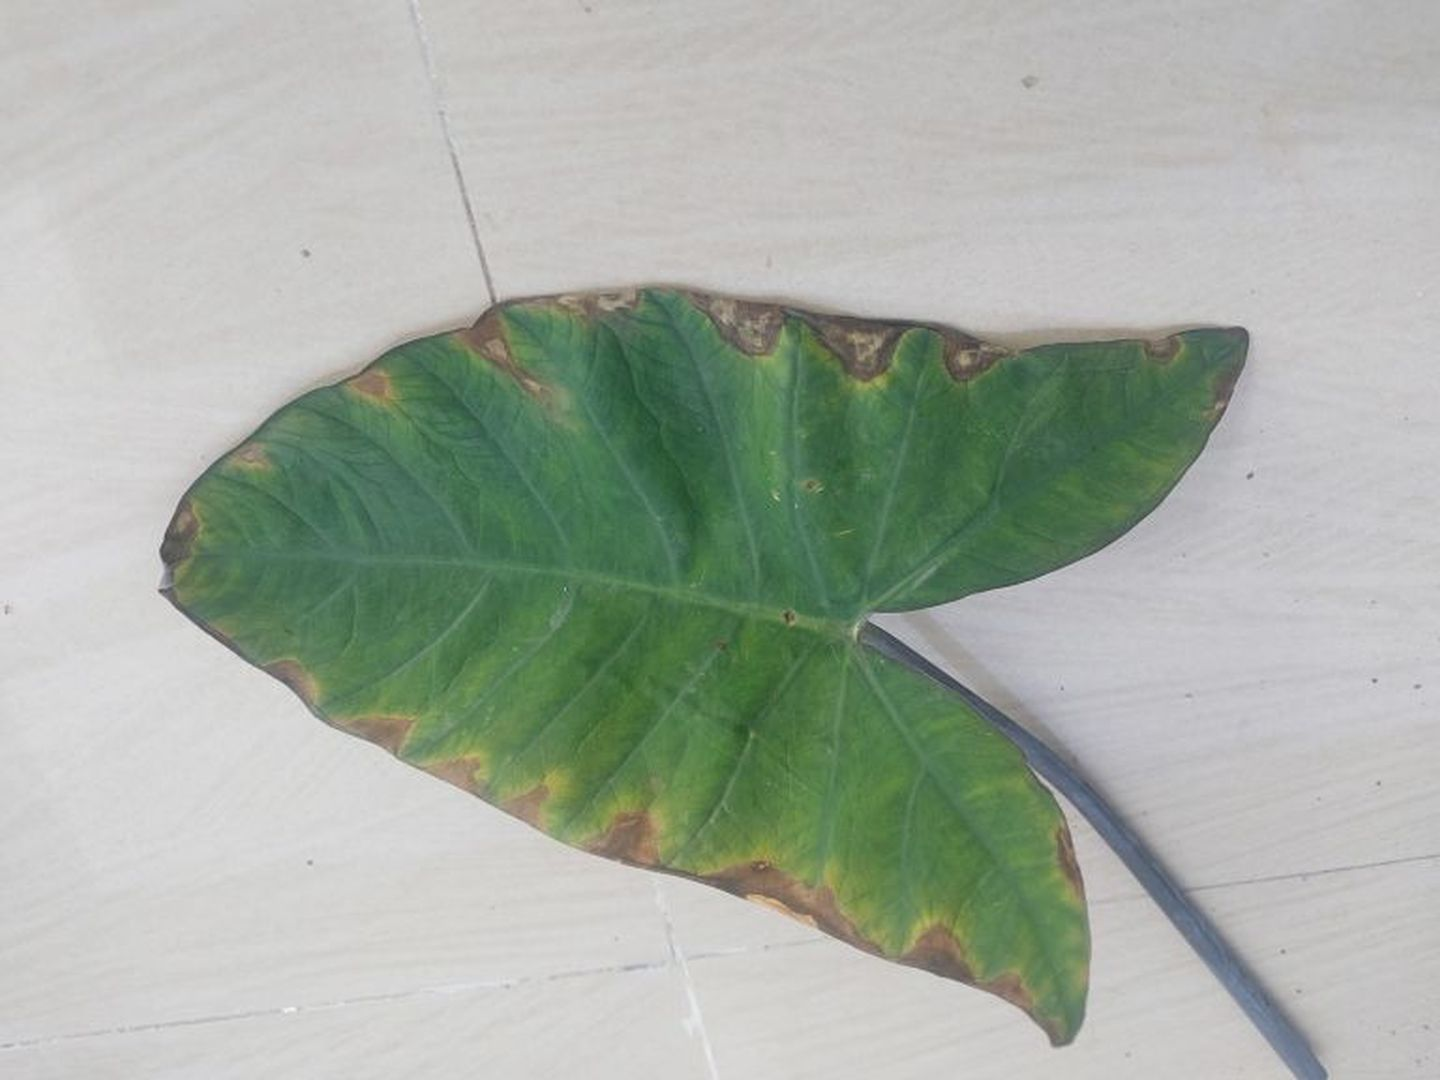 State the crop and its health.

taro, leaf blight
